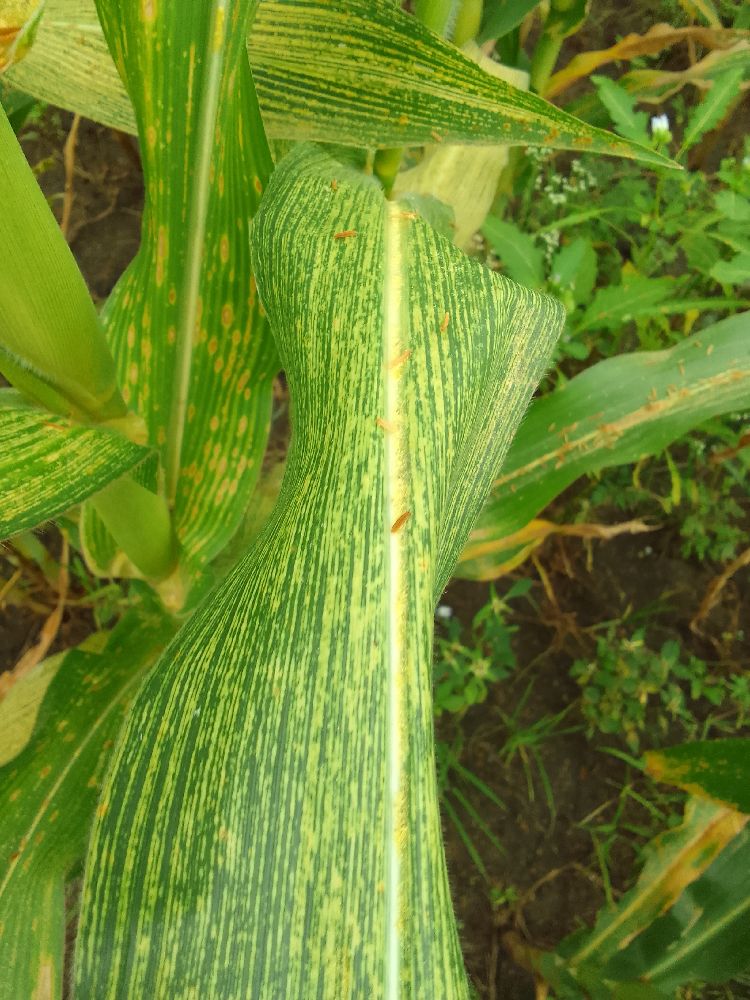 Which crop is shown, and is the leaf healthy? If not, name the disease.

maize, maize streak virus
